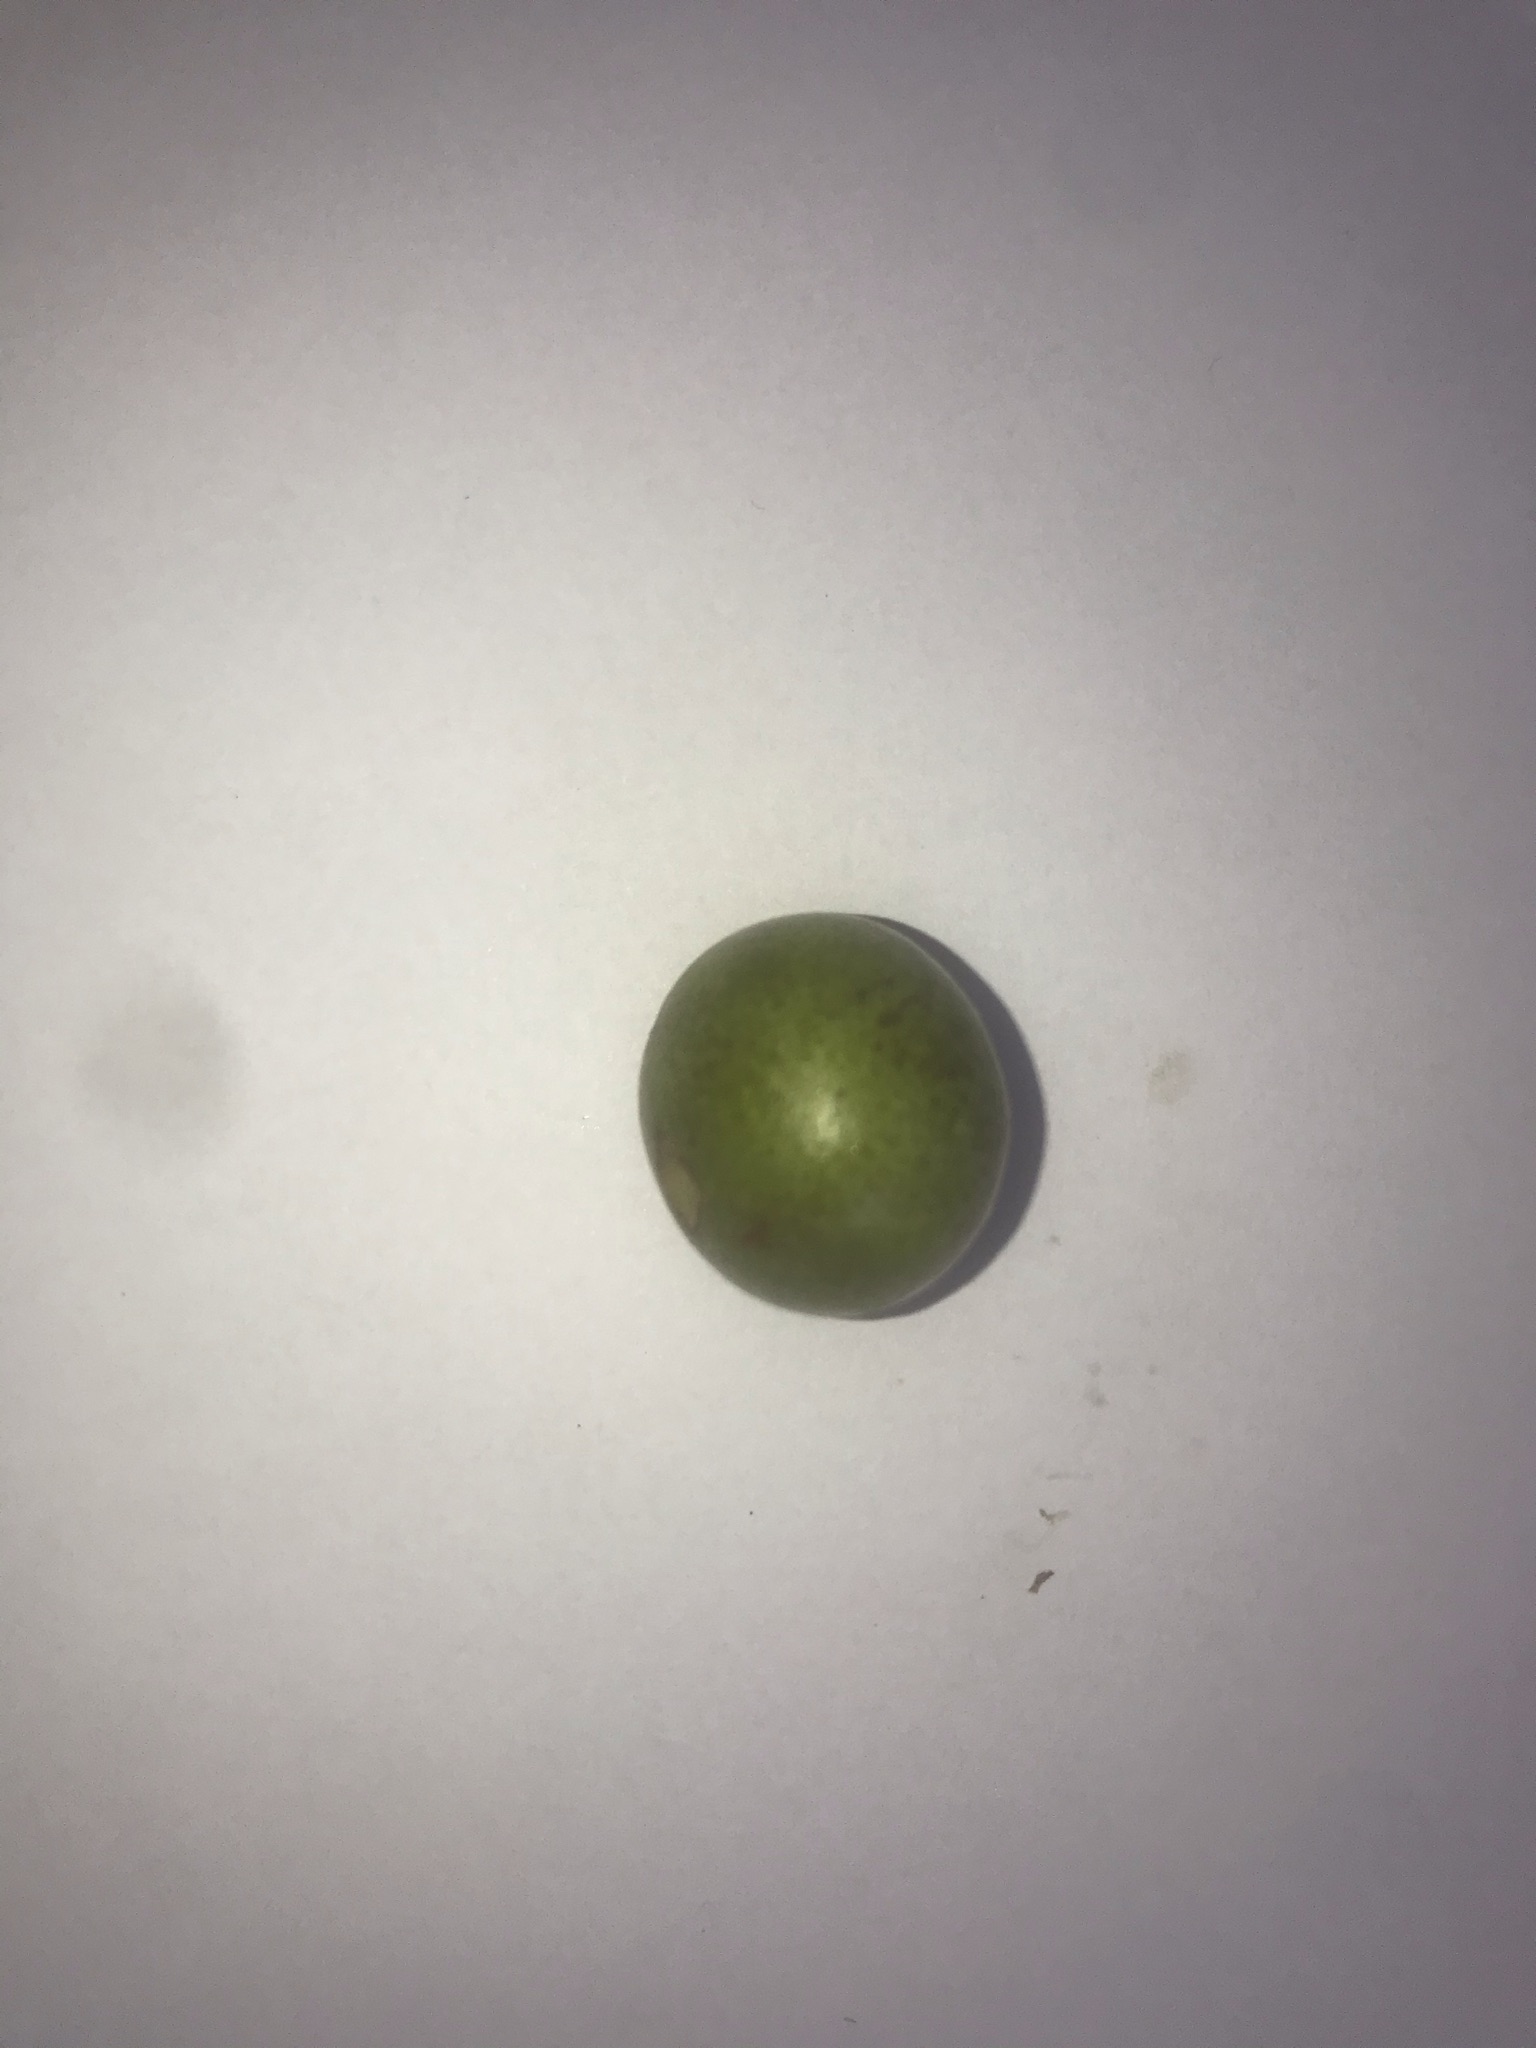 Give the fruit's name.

gabiroba
